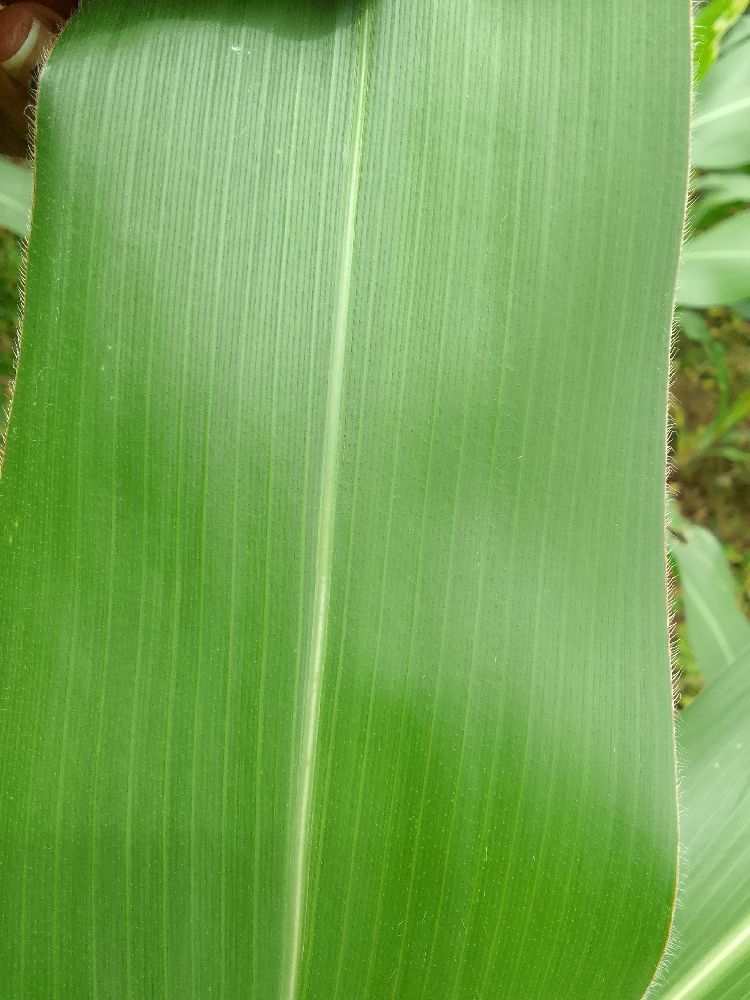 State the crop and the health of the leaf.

maize, healthy
